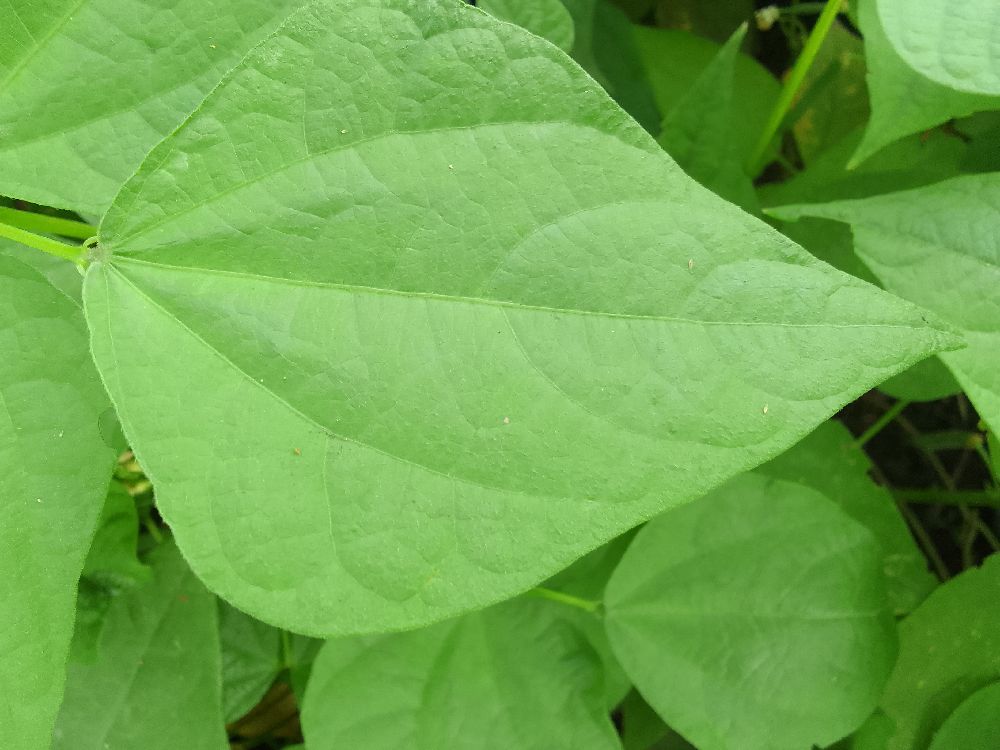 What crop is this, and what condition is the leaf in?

common bean, healthy
